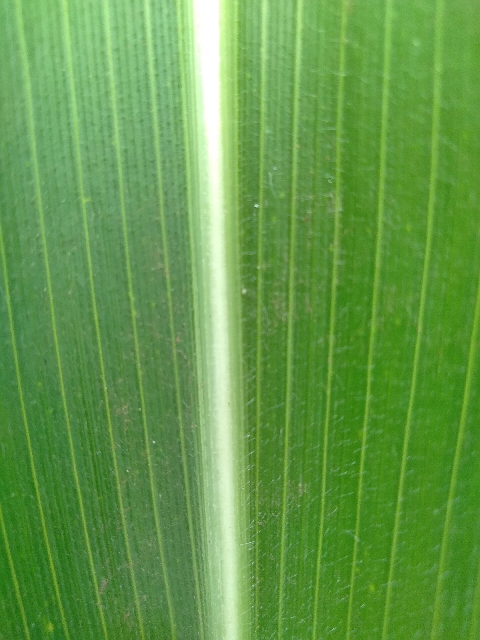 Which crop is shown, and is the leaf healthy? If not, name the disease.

maize, healthy
